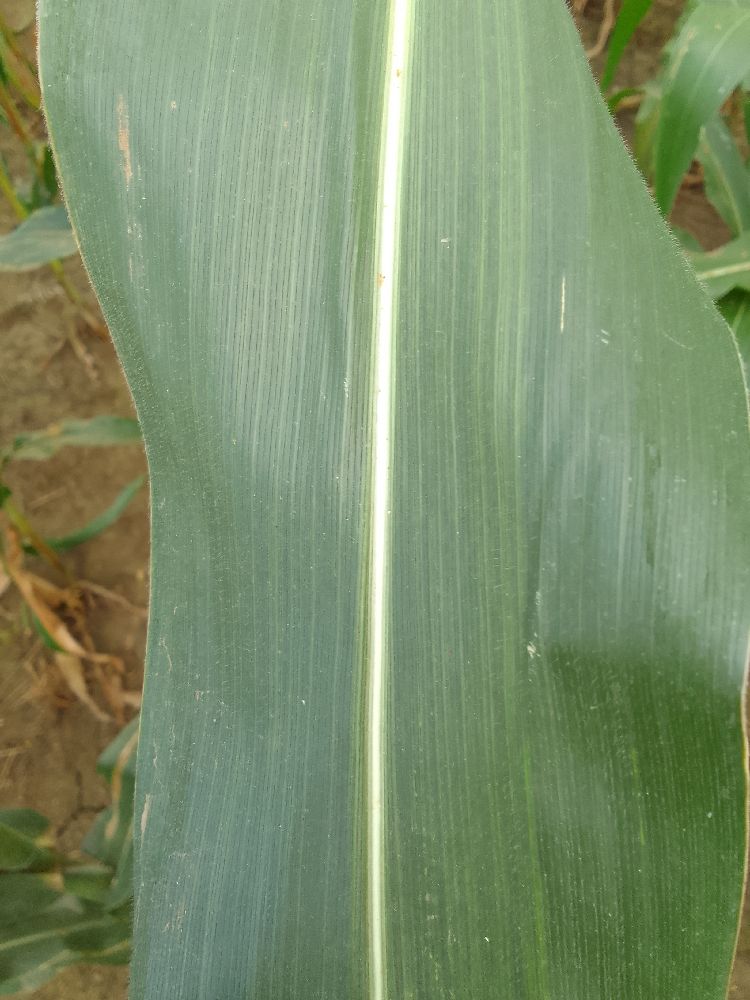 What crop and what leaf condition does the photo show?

maize, healthy
